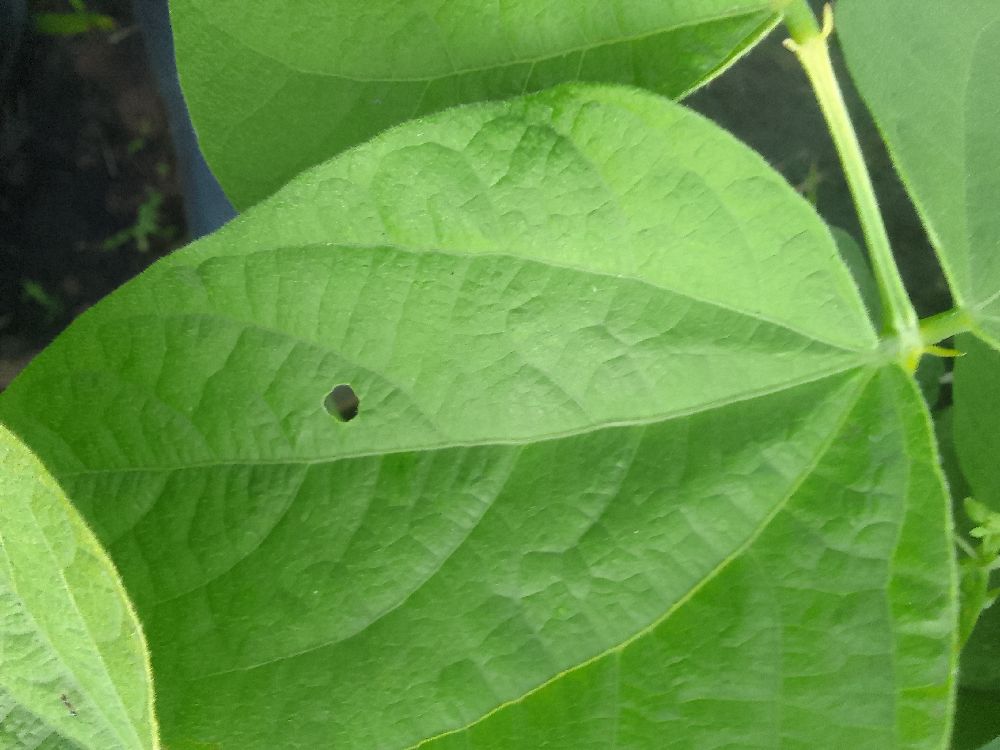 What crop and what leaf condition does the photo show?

common bean, healthy
